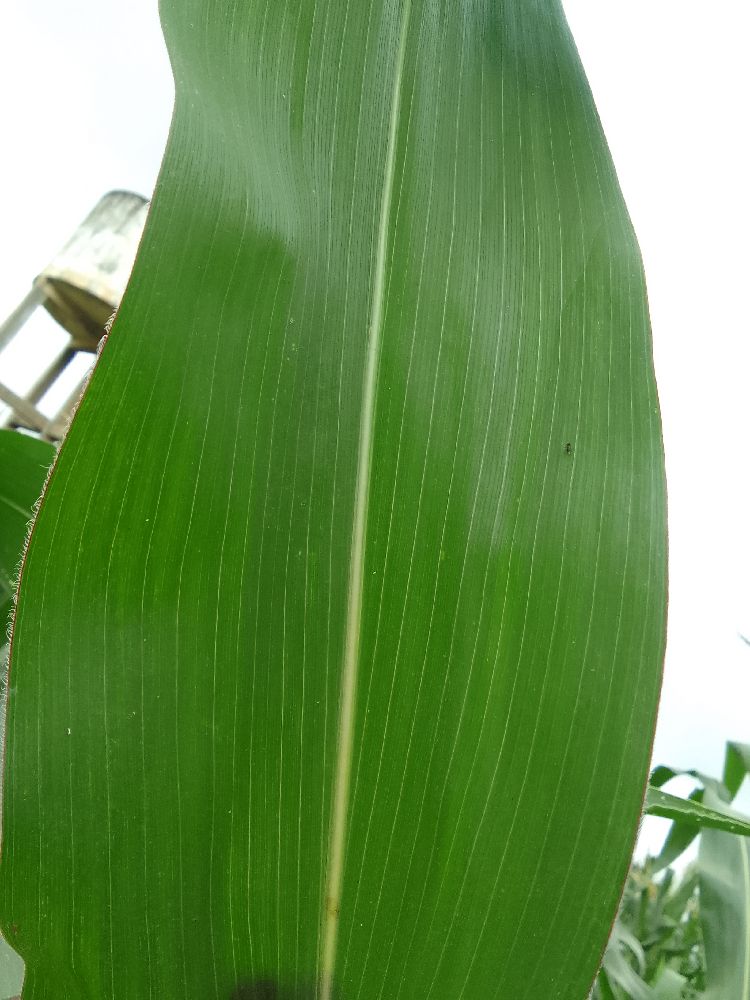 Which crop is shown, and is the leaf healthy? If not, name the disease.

maize, healthy
